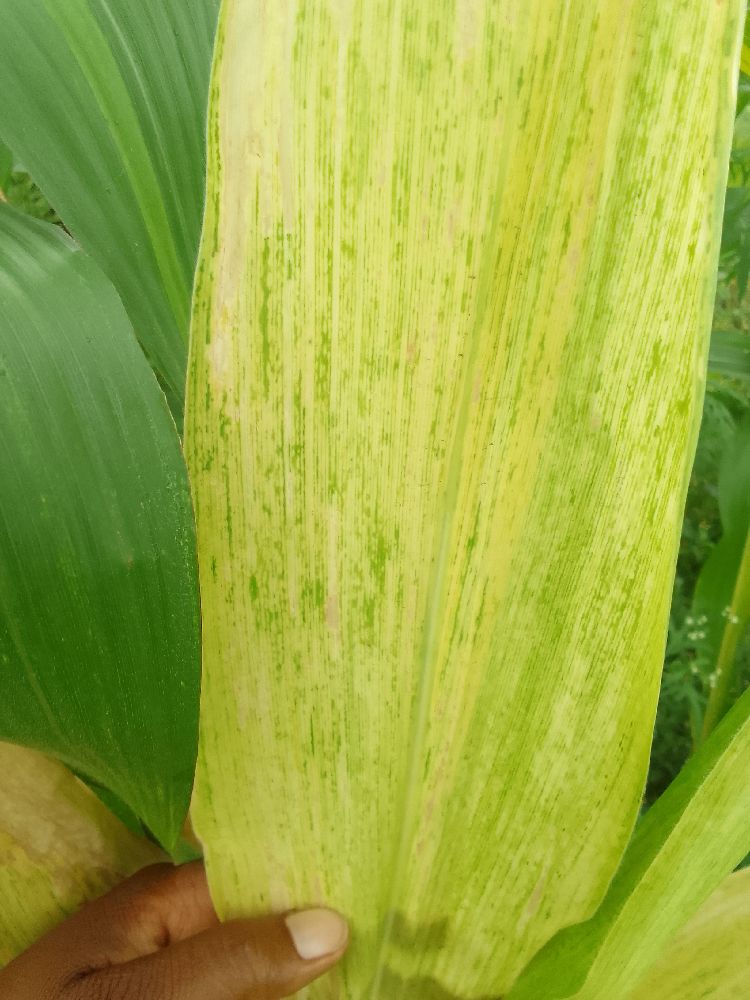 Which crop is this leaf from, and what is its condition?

maize, maize lethal necrosis
